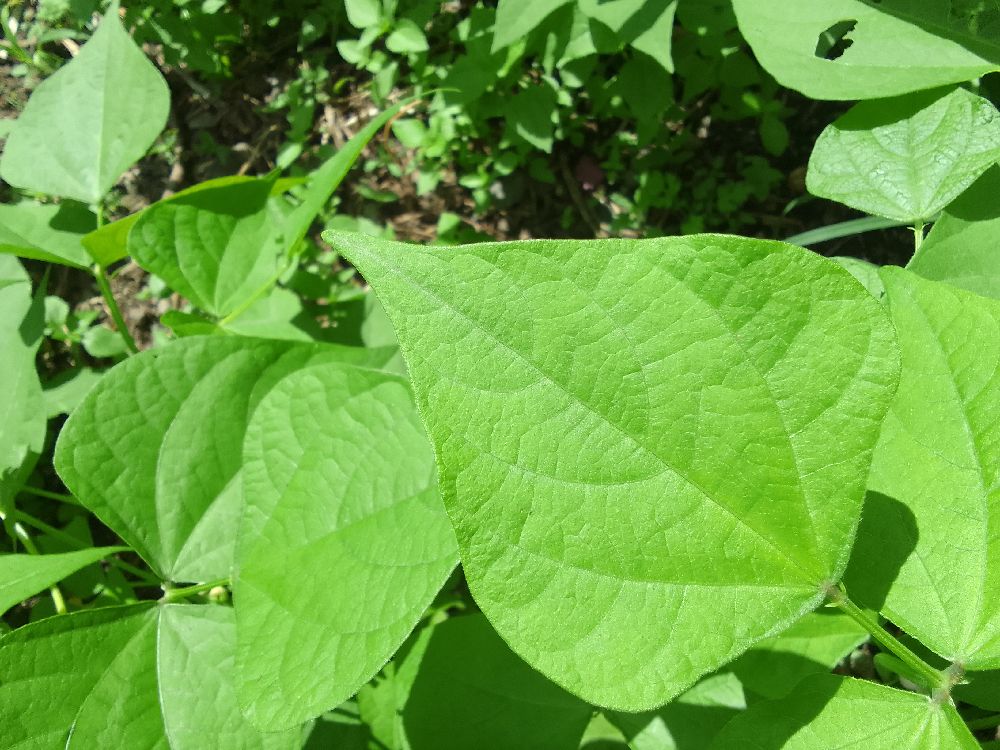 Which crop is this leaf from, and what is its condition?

common bean, healthy
